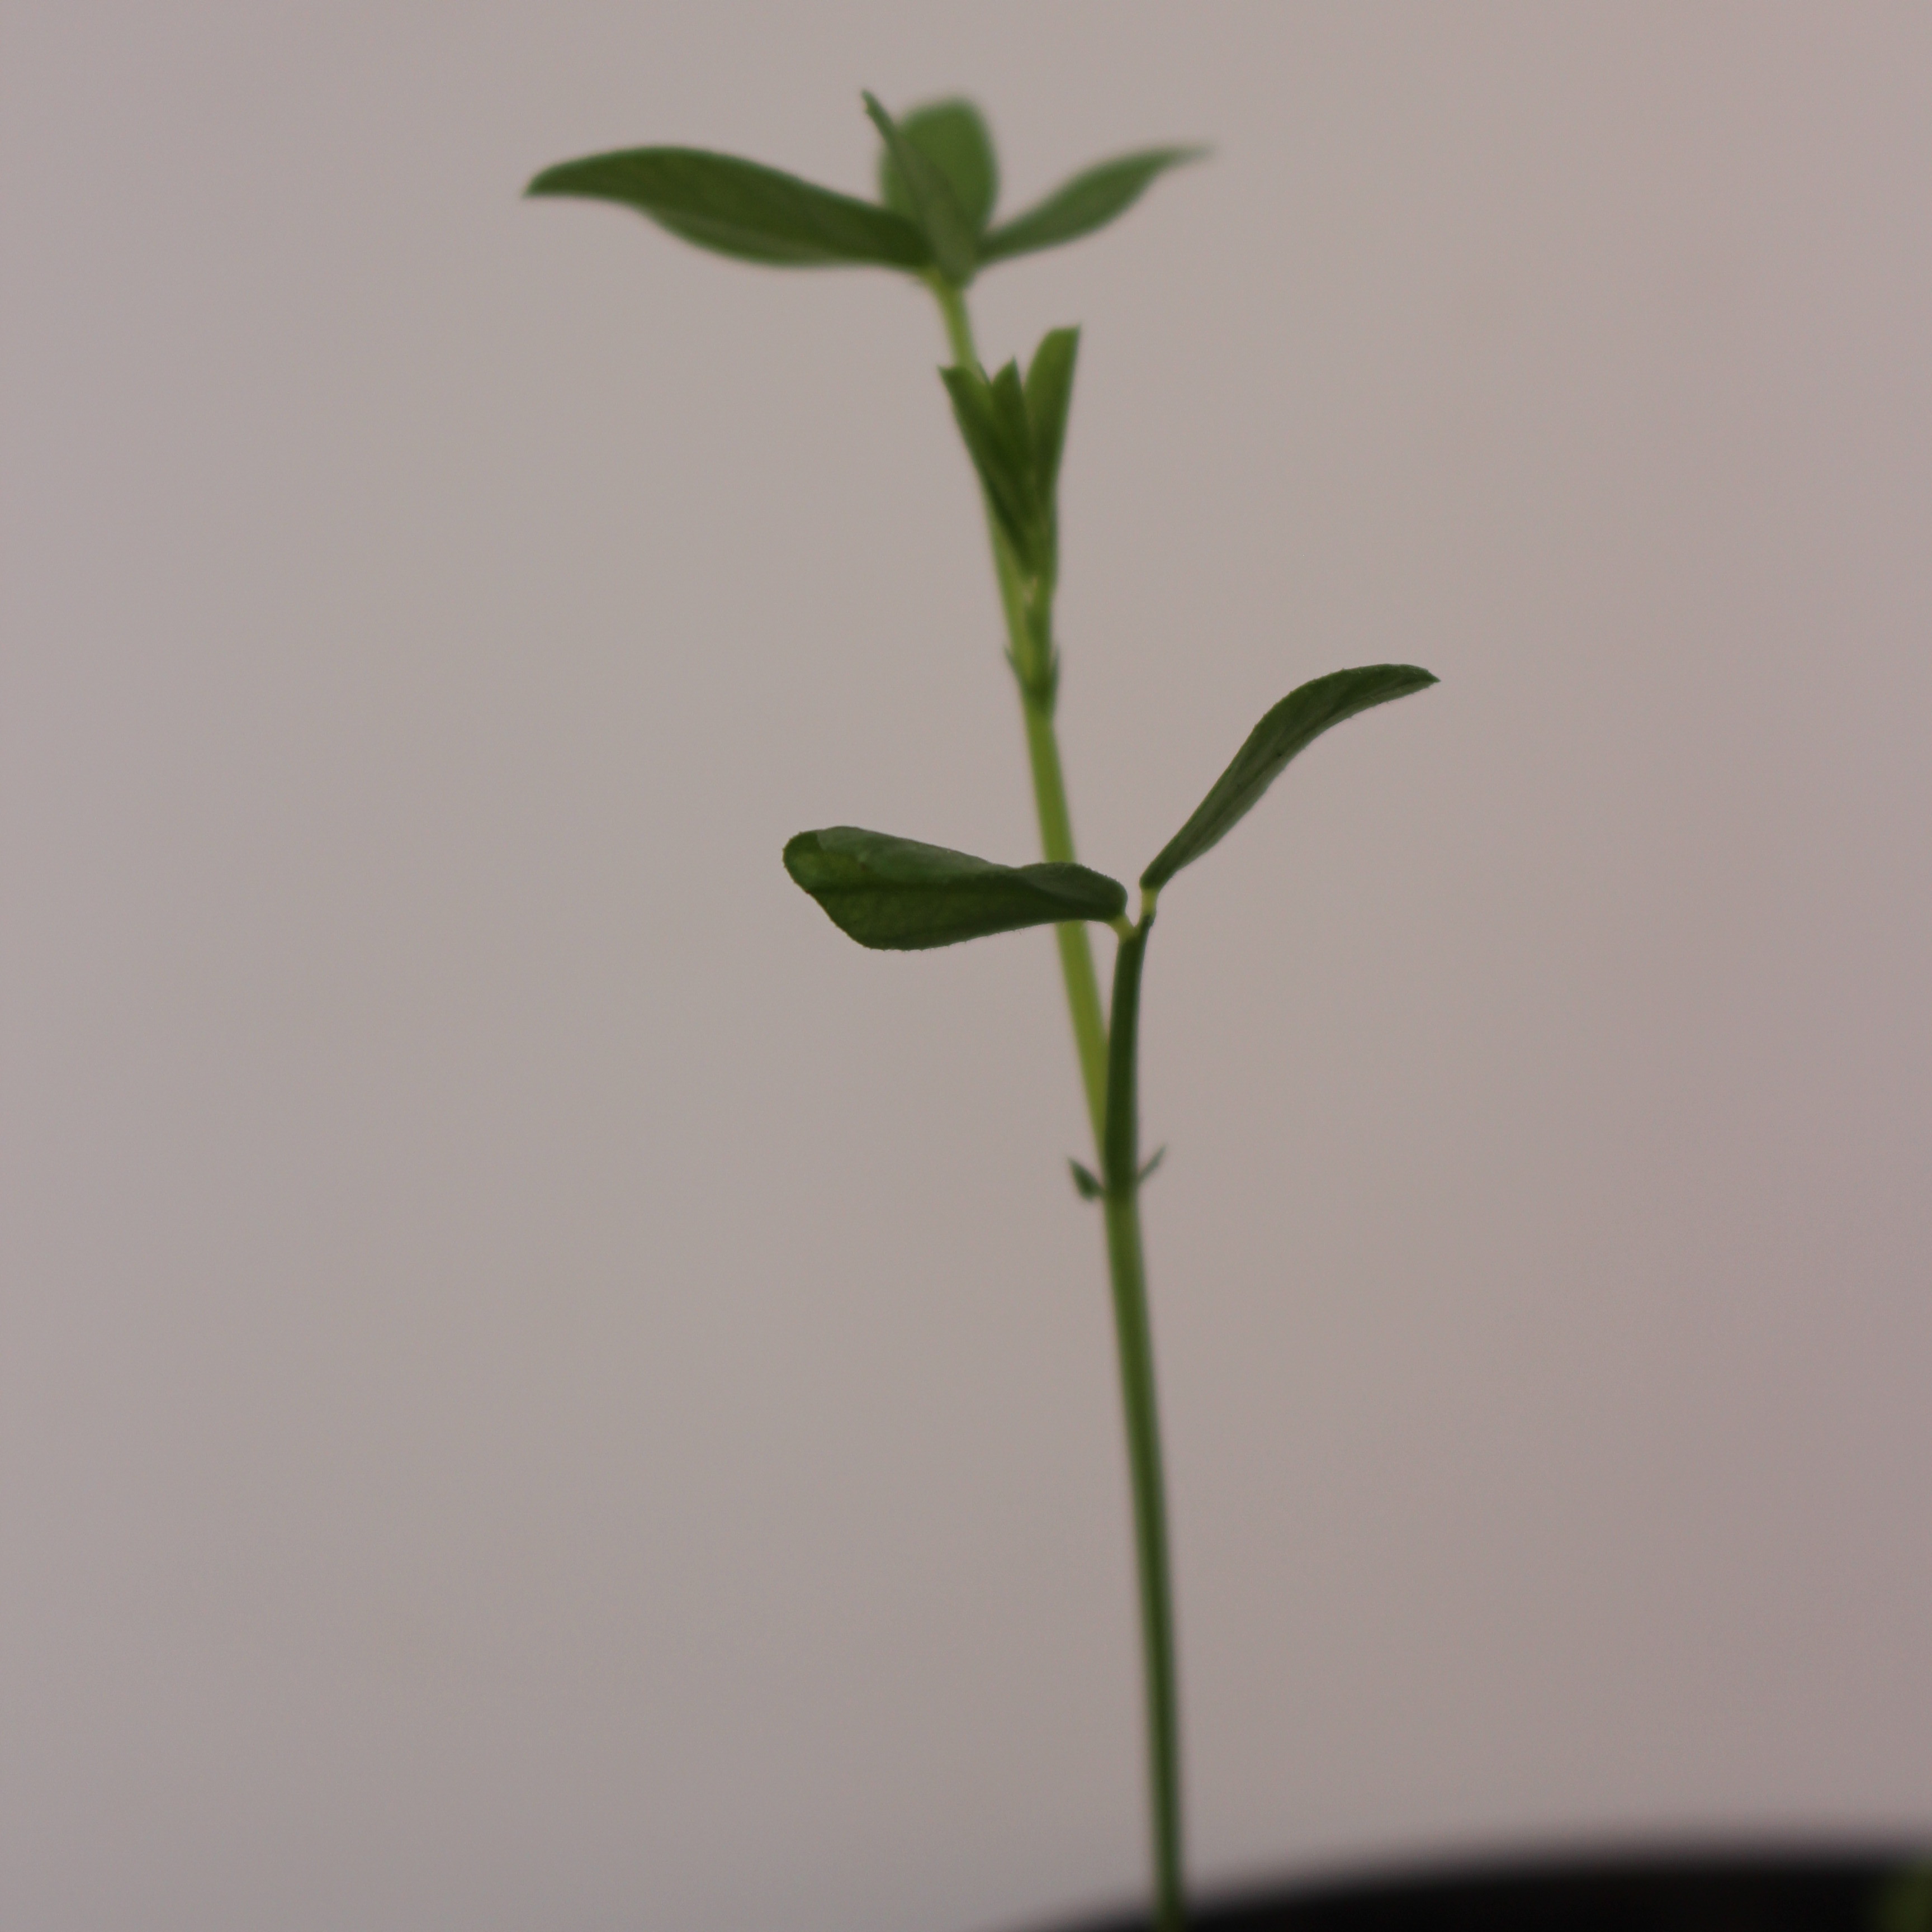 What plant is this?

Vicia sativa
